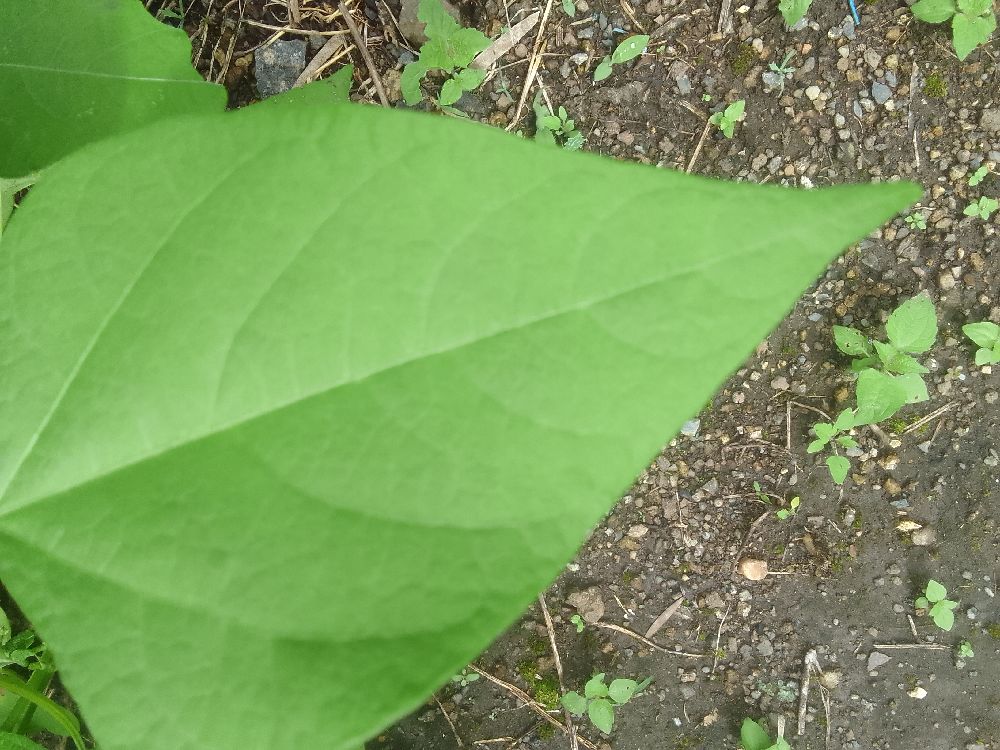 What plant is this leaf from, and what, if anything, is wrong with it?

common bean, healthy
